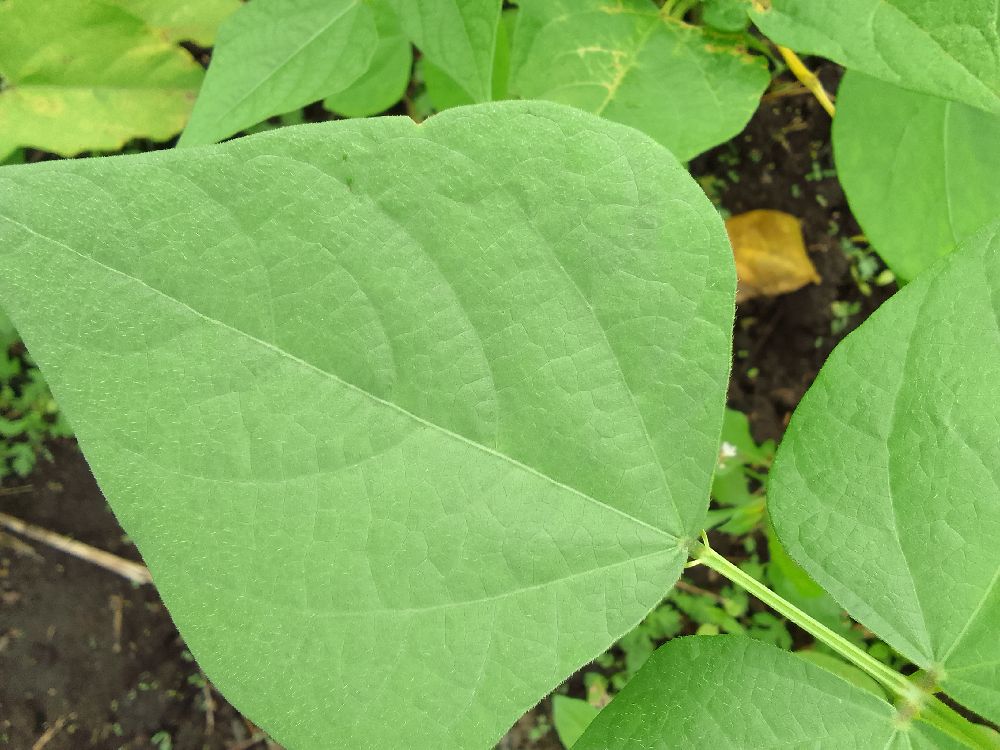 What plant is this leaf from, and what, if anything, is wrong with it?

common bean, healthy
